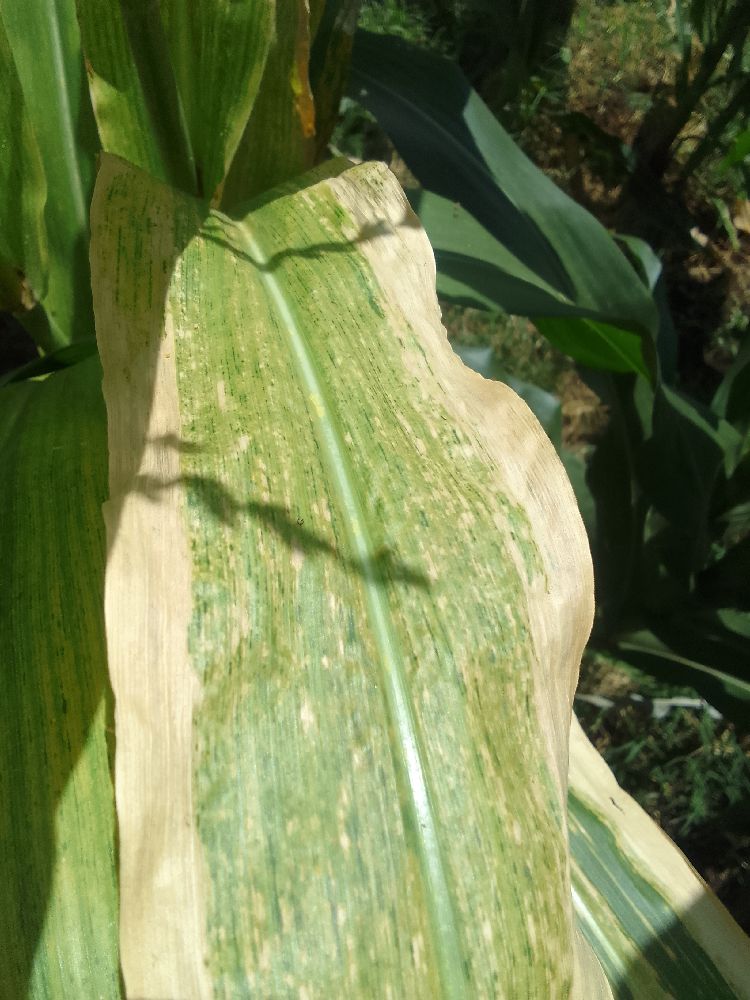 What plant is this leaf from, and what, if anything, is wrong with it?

maize, maize lethal necrosis
